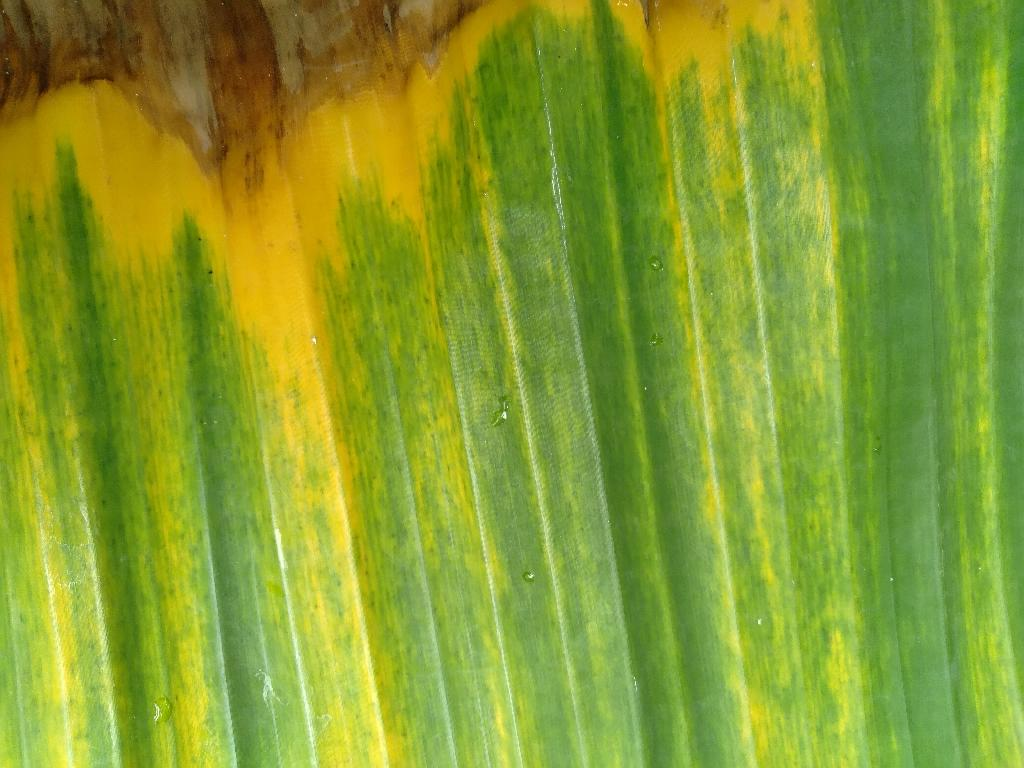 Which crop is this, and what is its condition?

banana, fusarium wilt race 1
